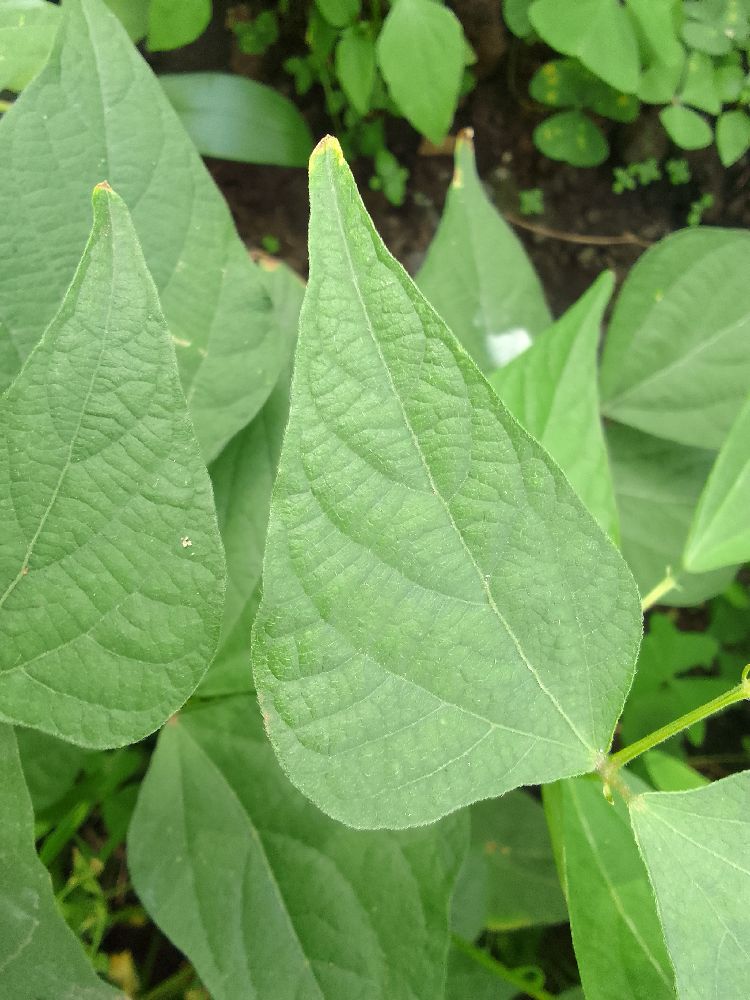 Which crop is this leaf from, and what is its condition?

common bean, healthy
